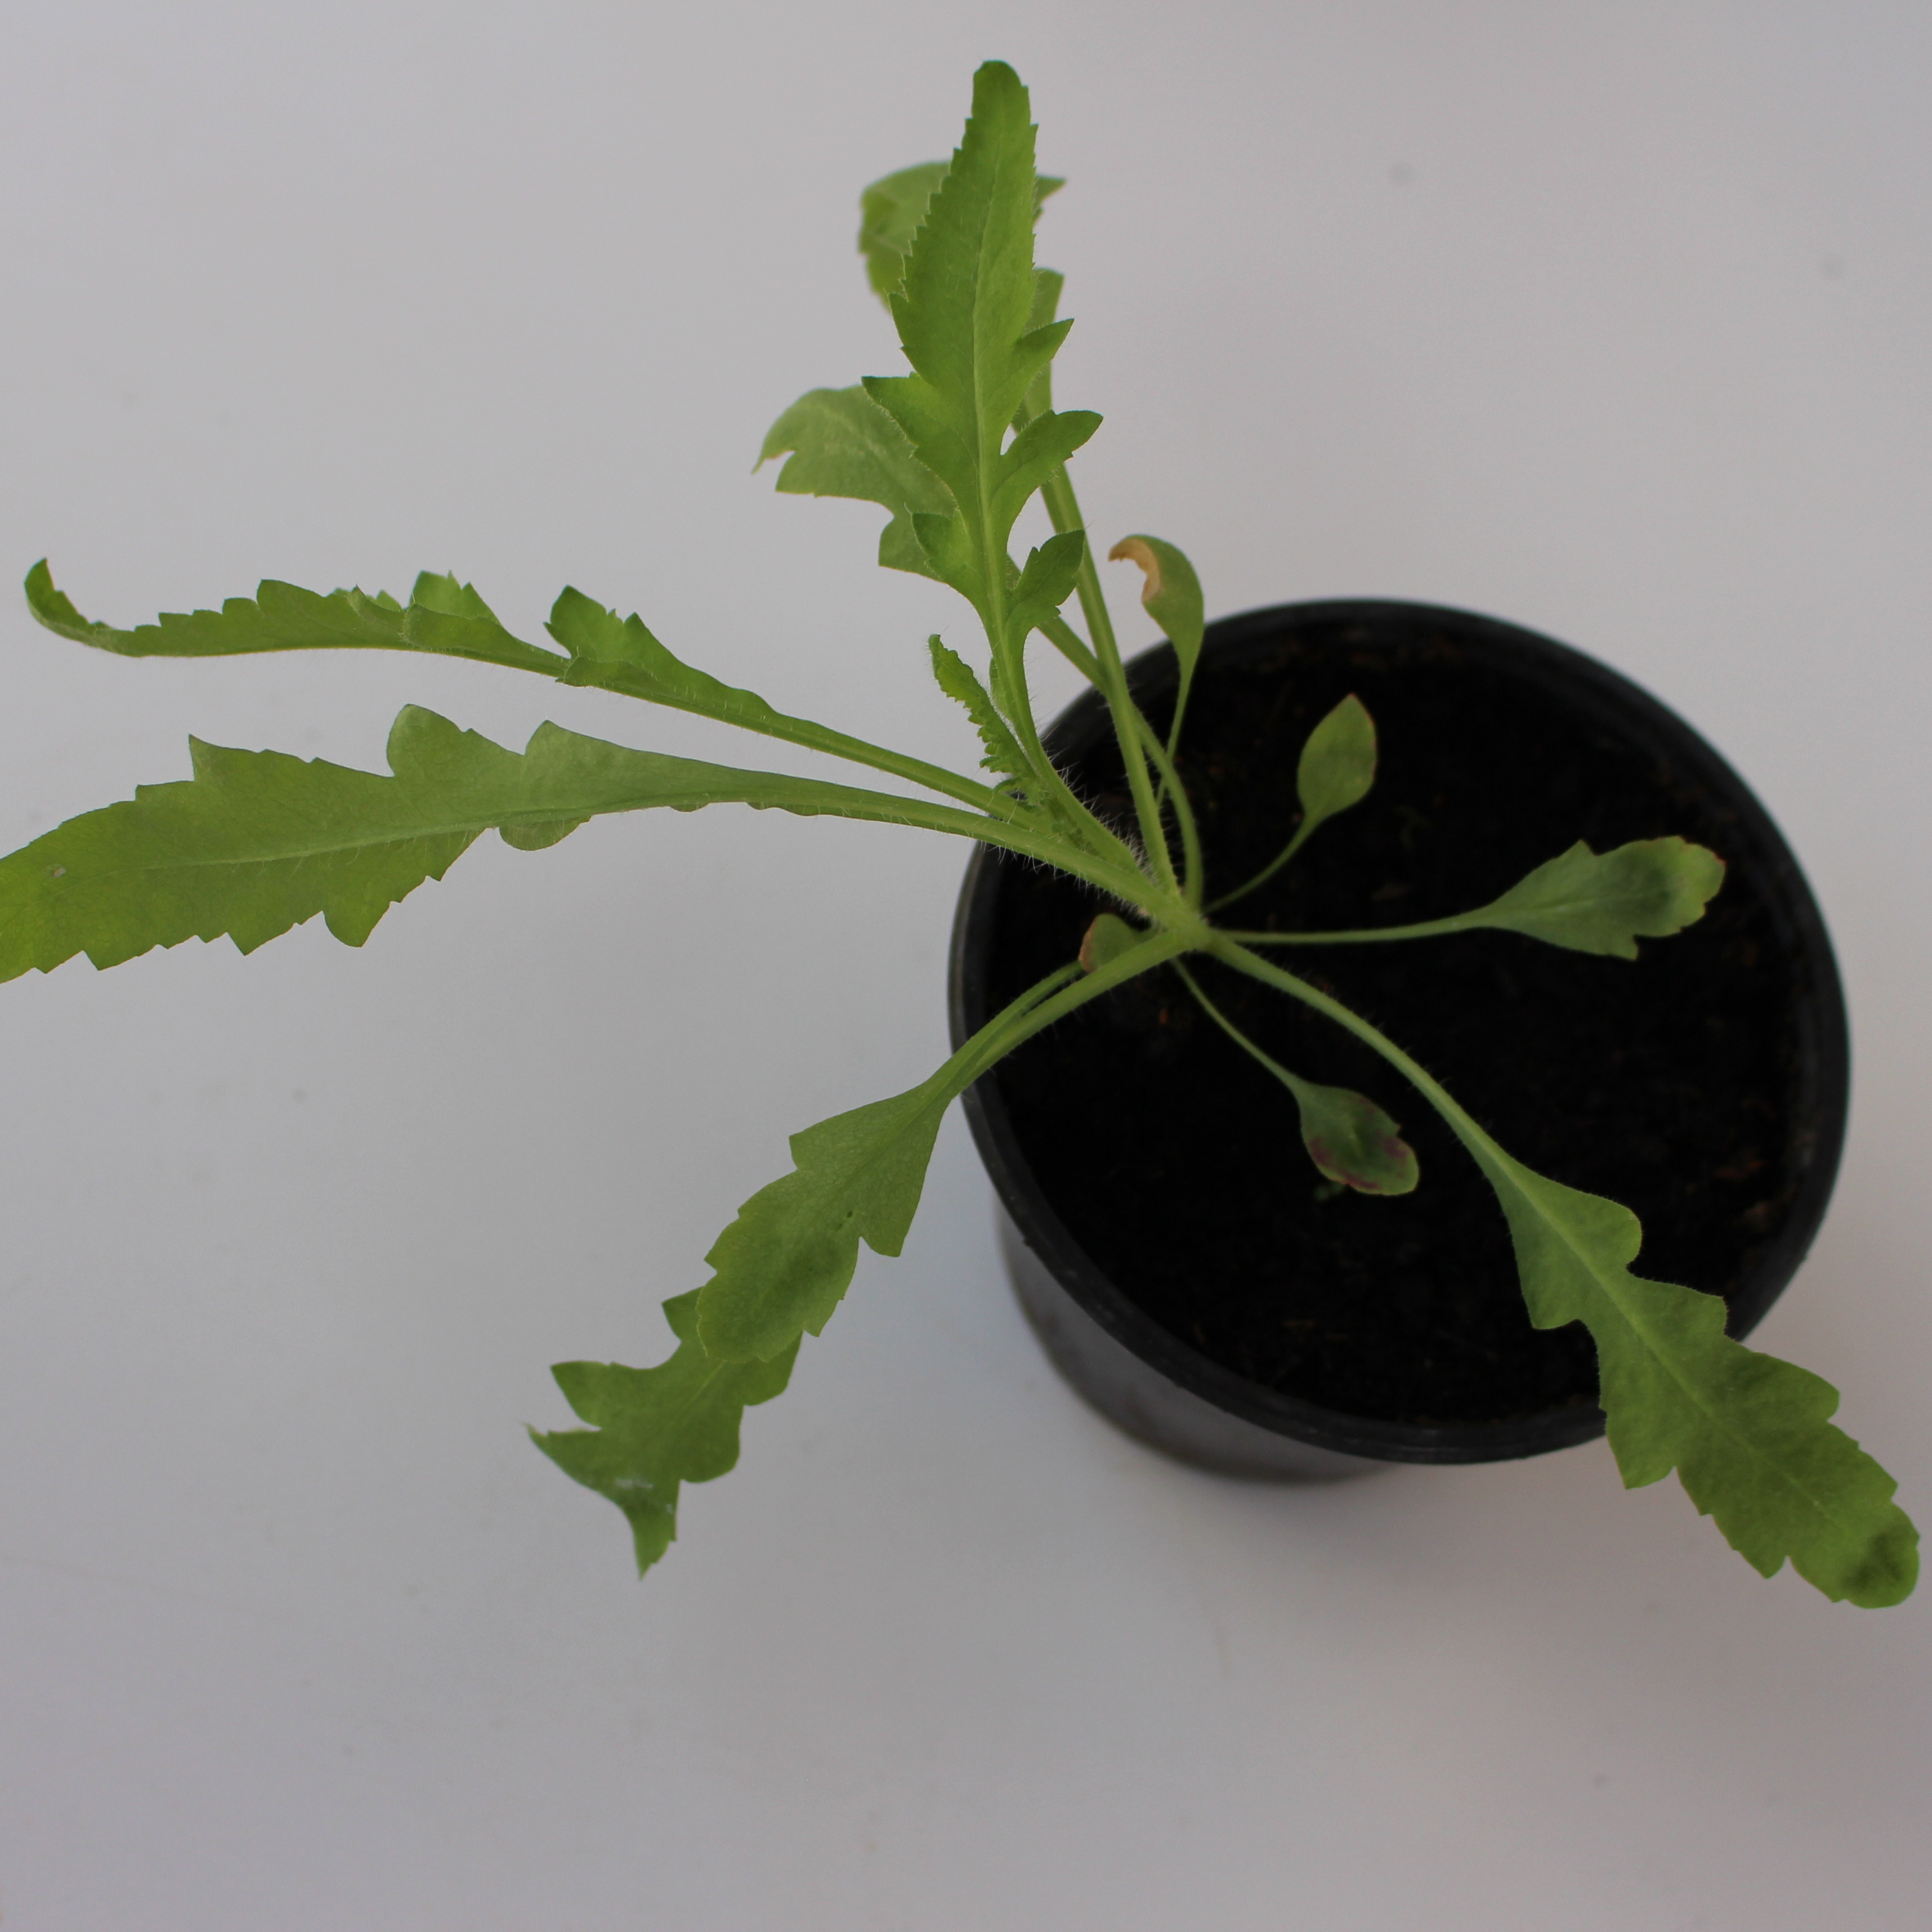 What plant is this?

Papaver rhoeas
